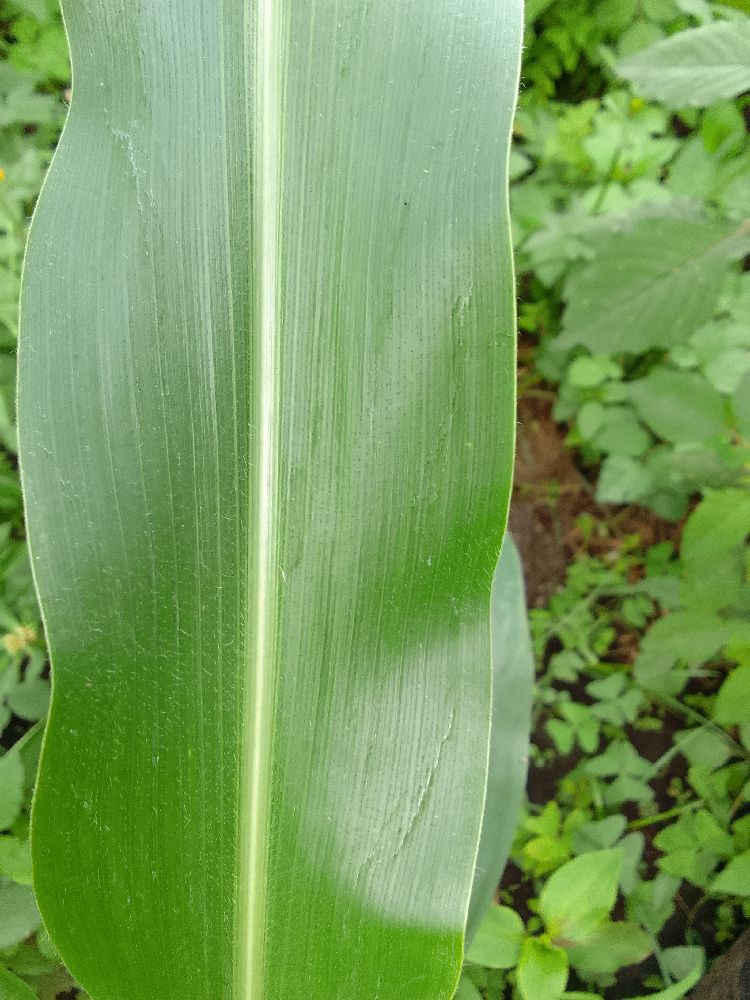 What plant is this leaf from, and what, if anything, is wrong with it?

maize, healthy
